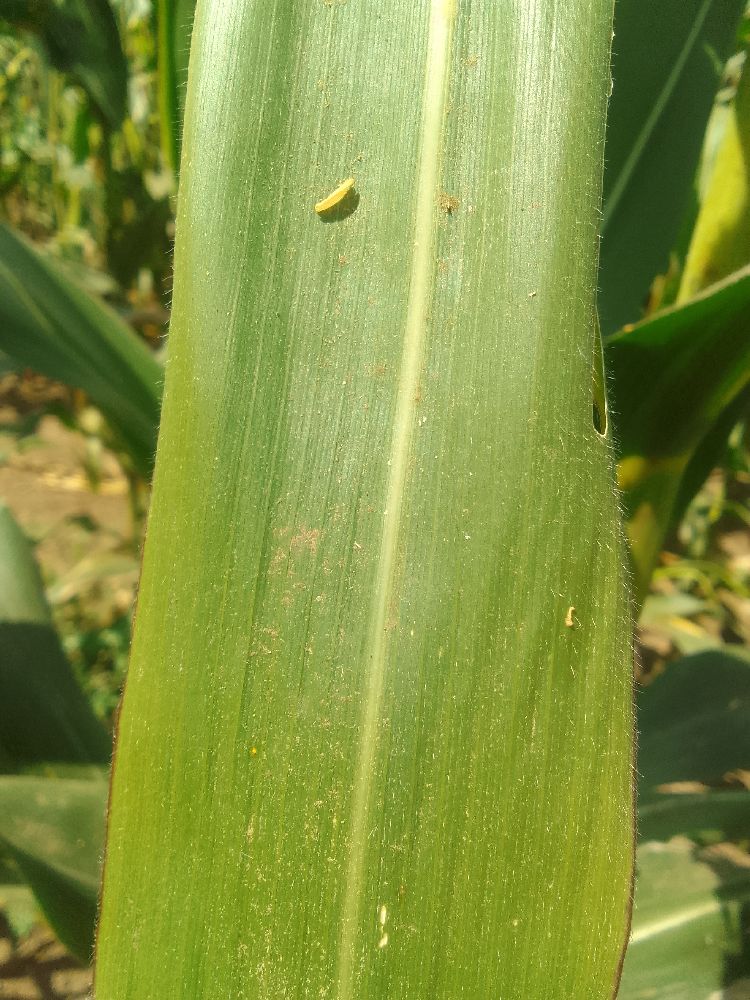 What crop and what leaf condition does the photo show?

maize, healthy
